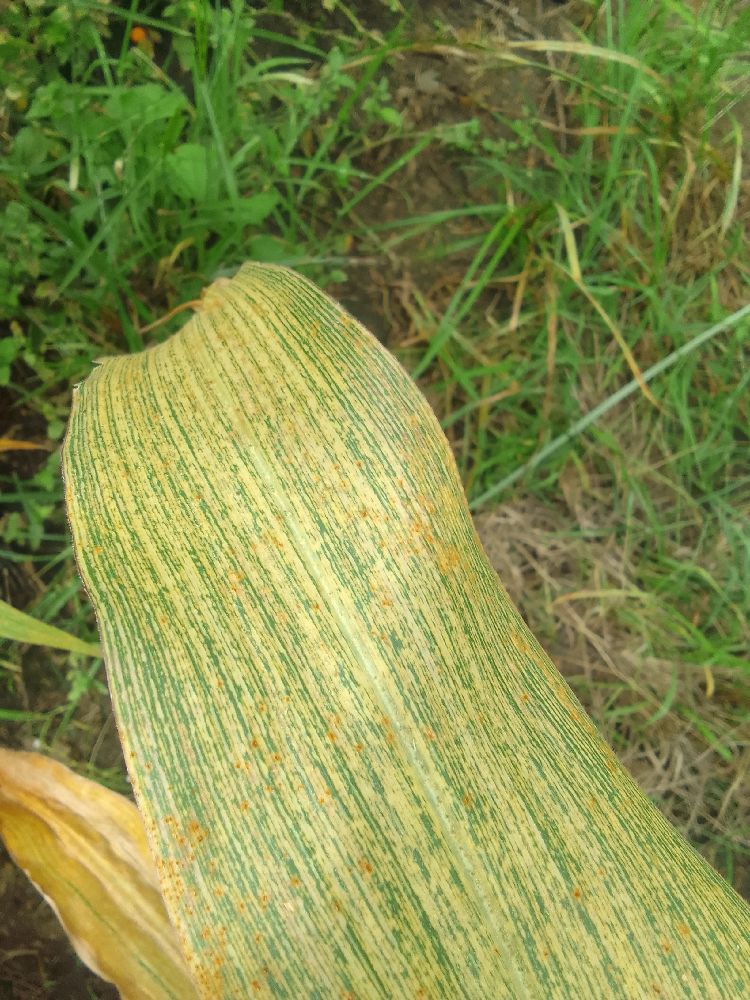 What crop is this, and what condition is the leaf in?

maize, maize streak virus
